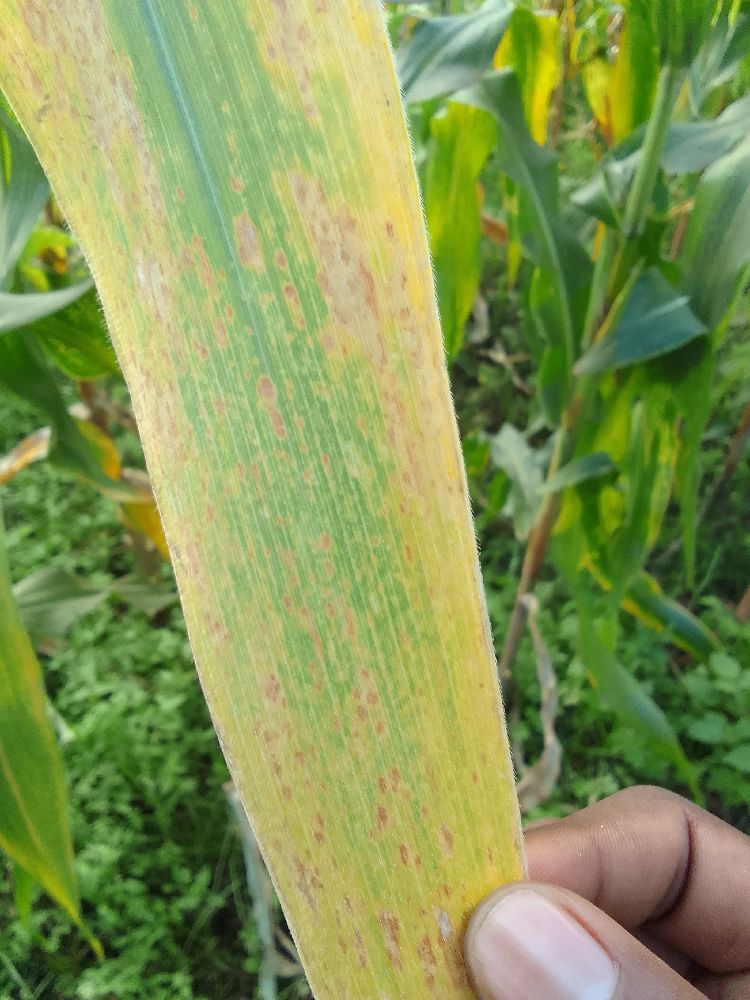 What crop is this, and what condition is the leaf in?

maize, maize lethal necrosis
